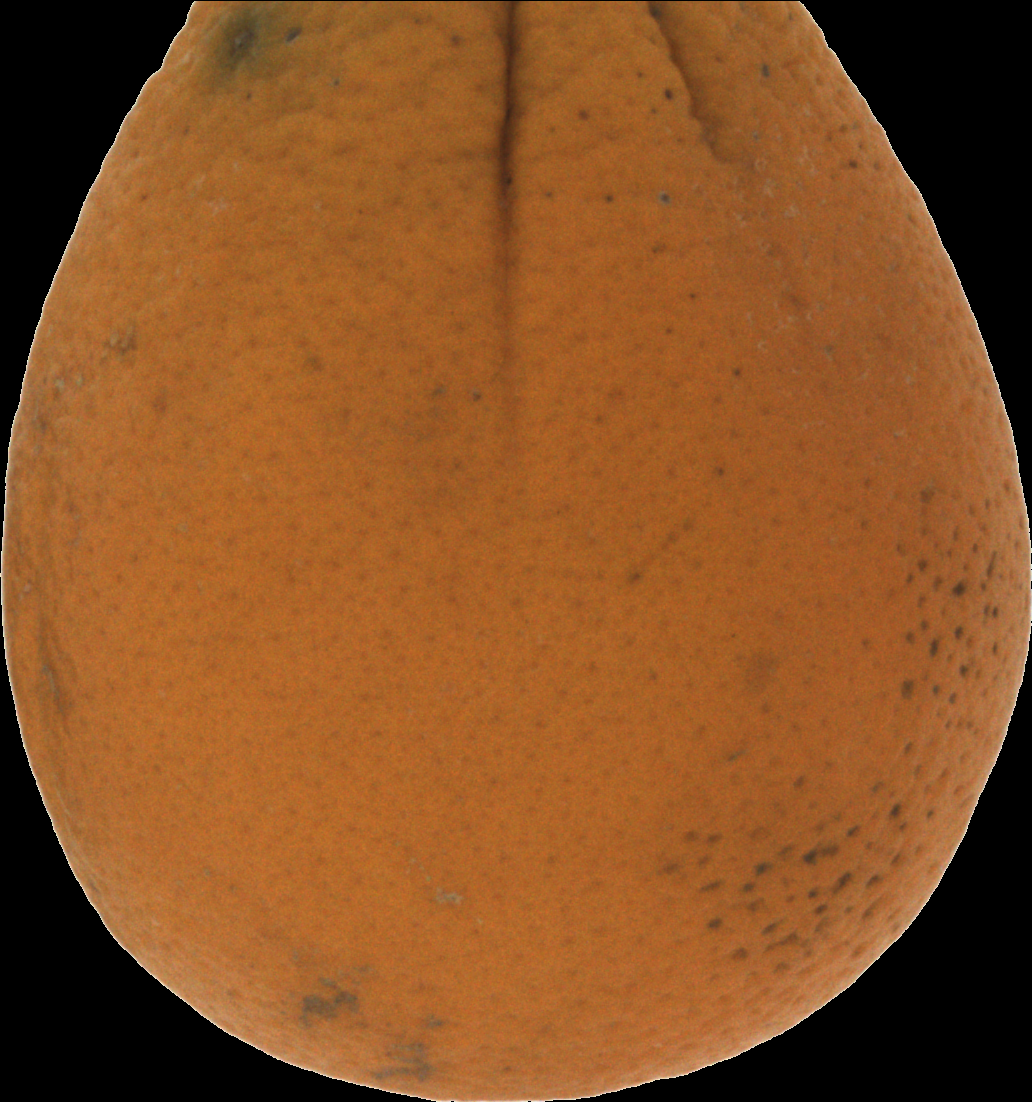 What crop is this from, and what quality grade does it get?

orange, bad
